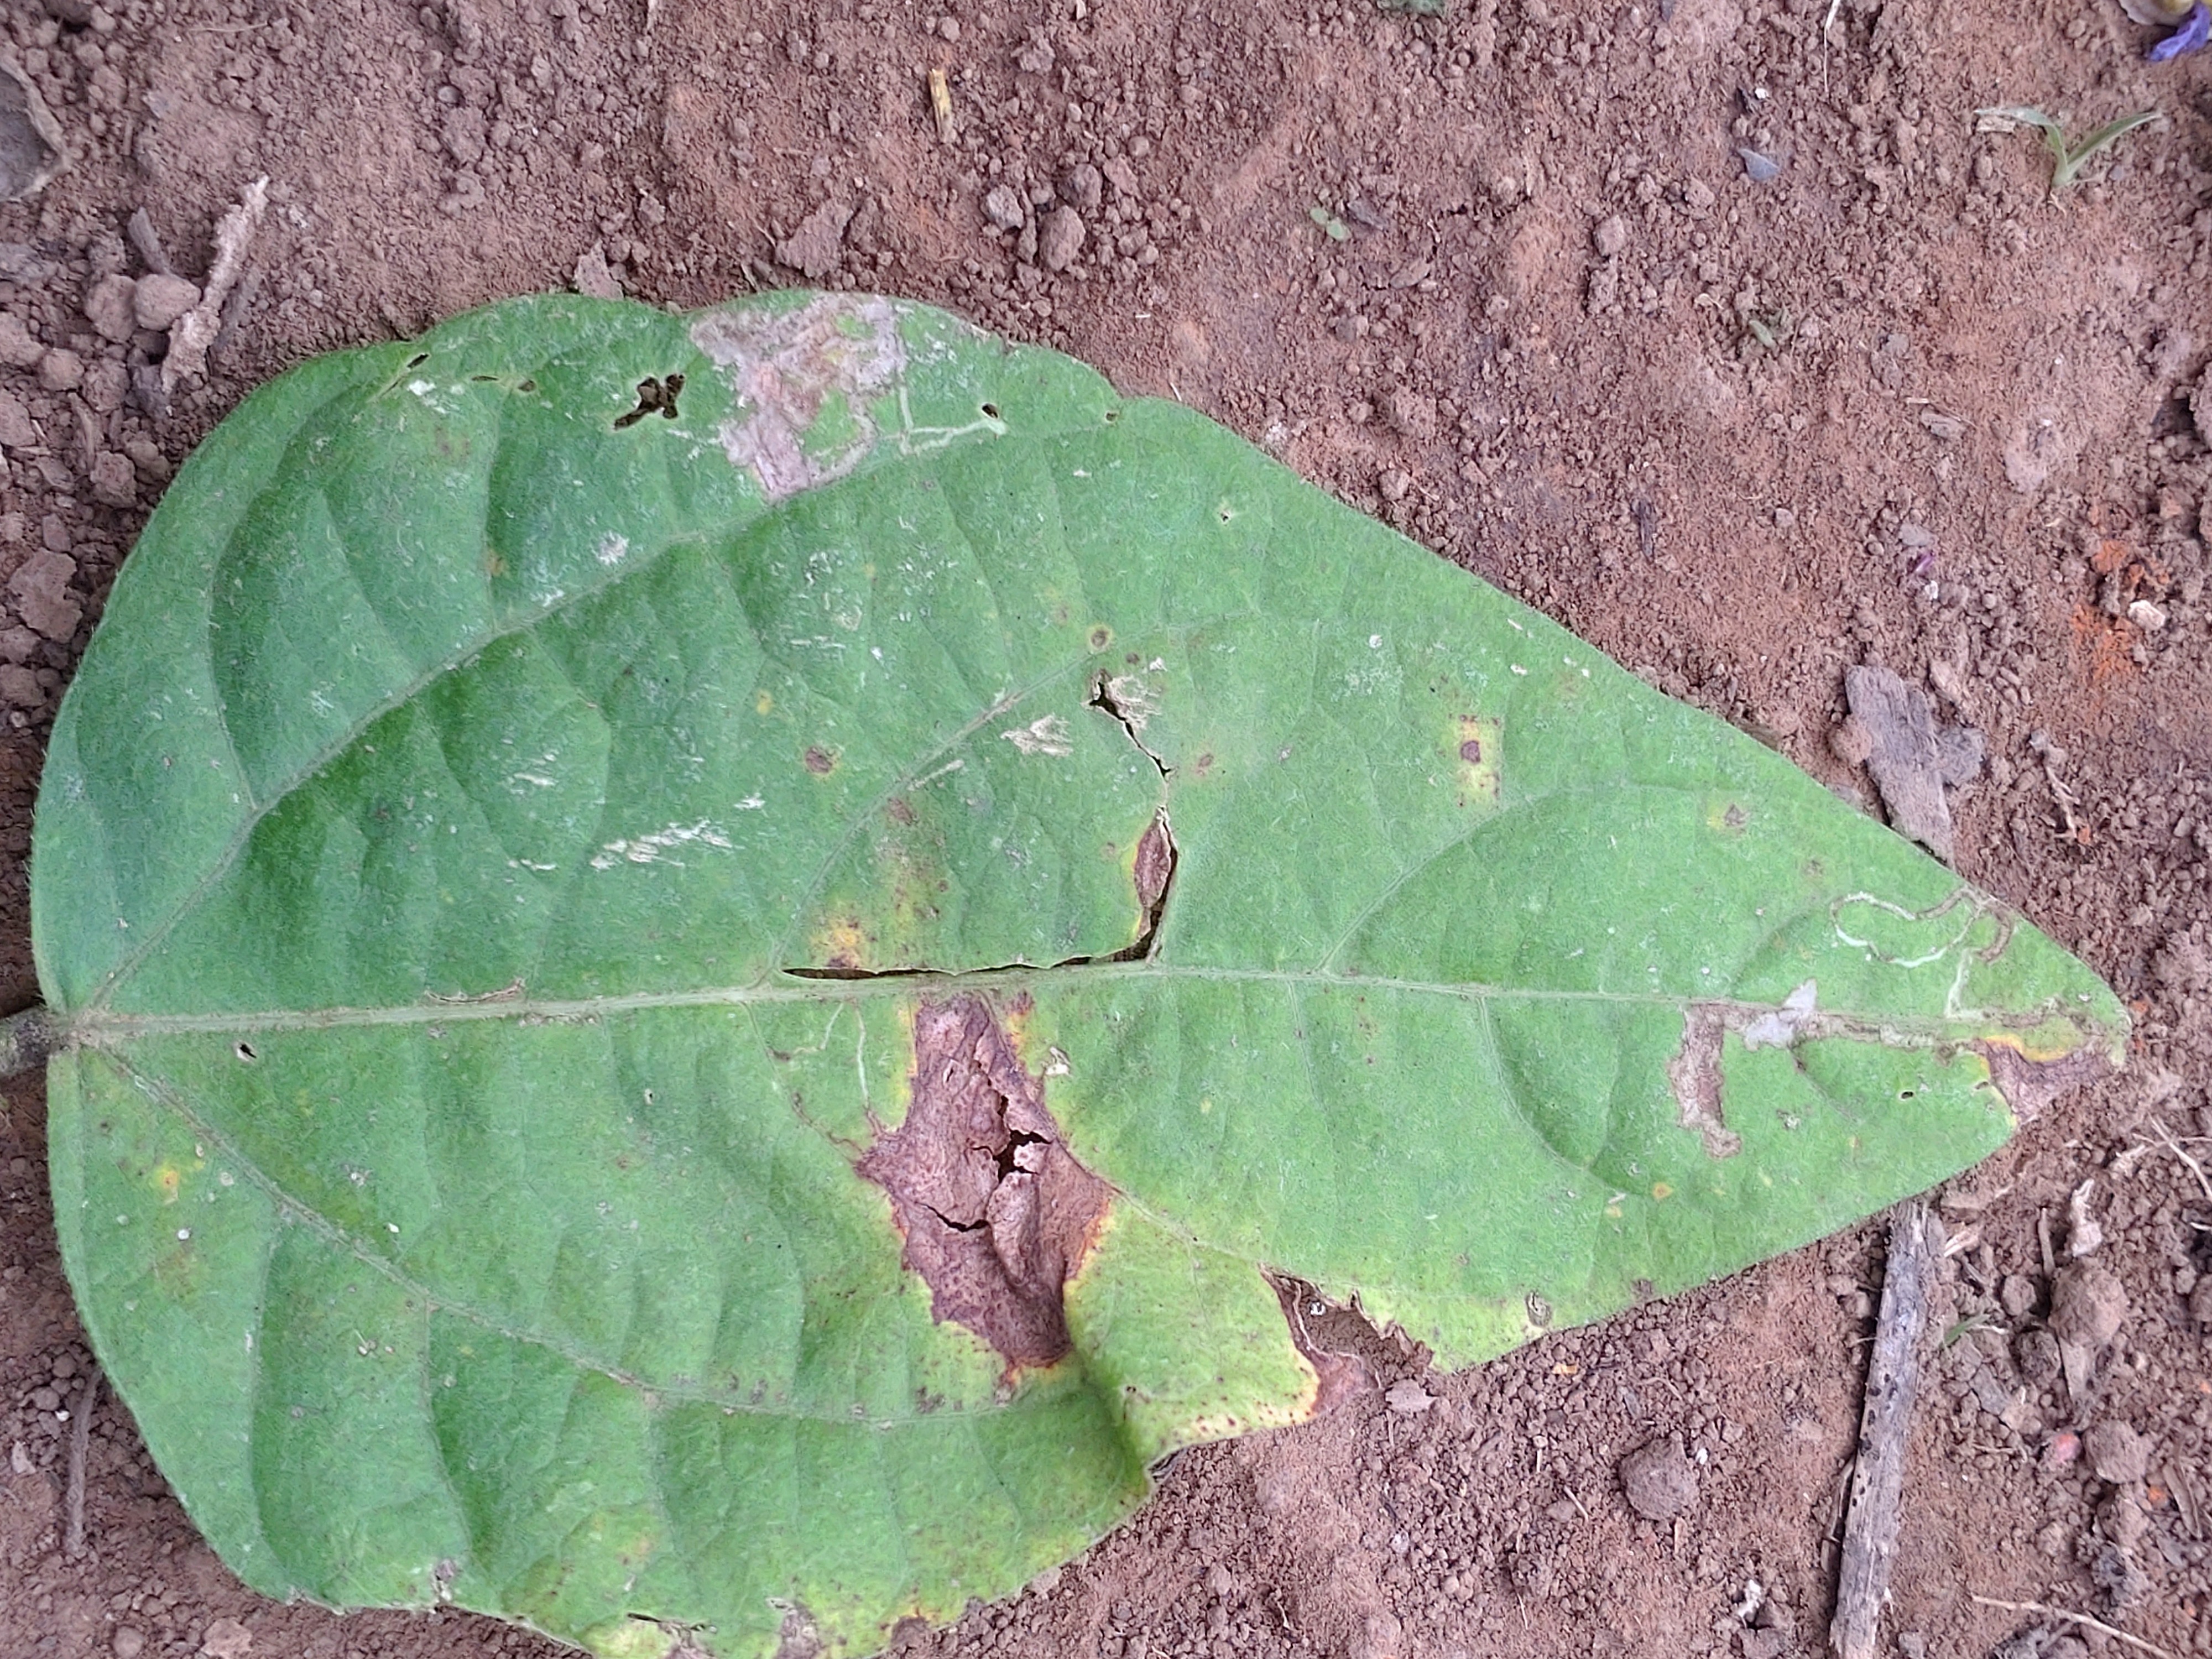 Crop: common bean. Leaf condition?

anthracnose
